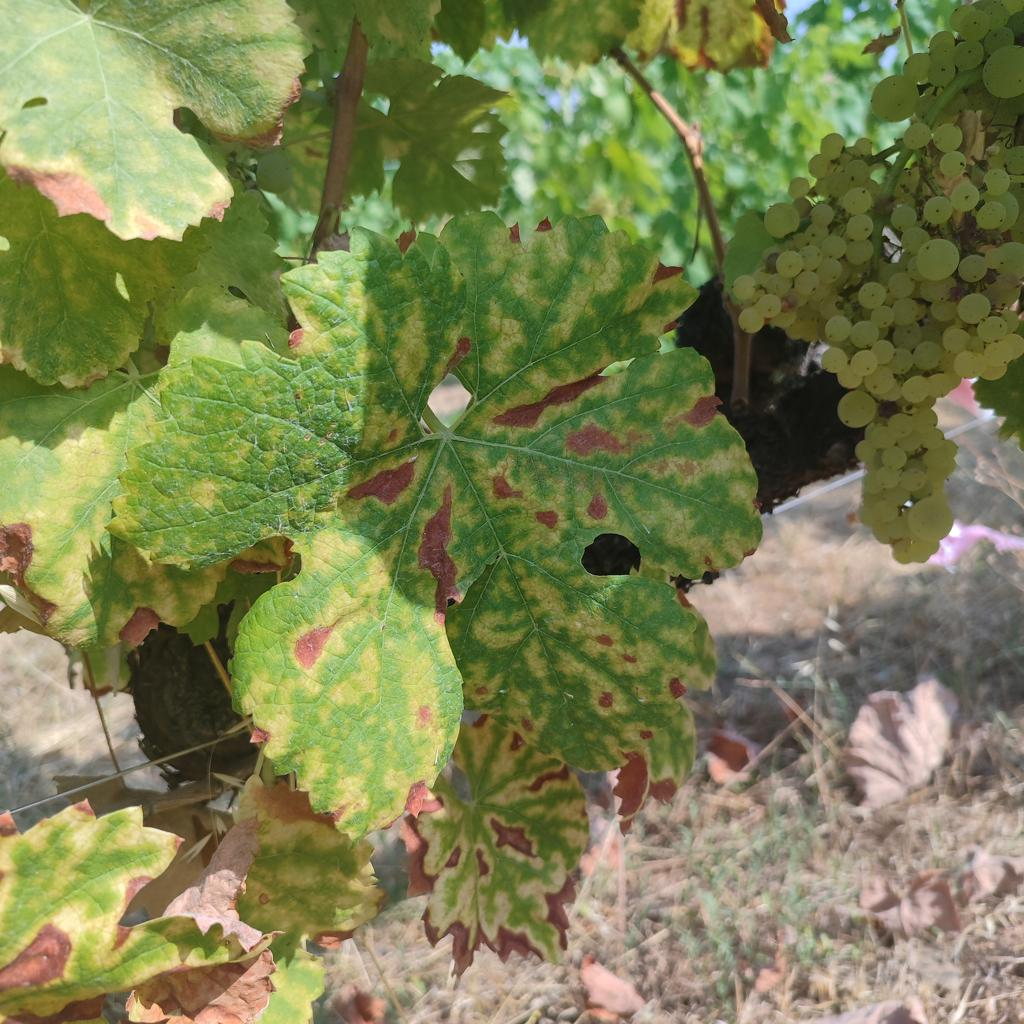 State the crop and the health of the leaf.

grapevine, esca complex
